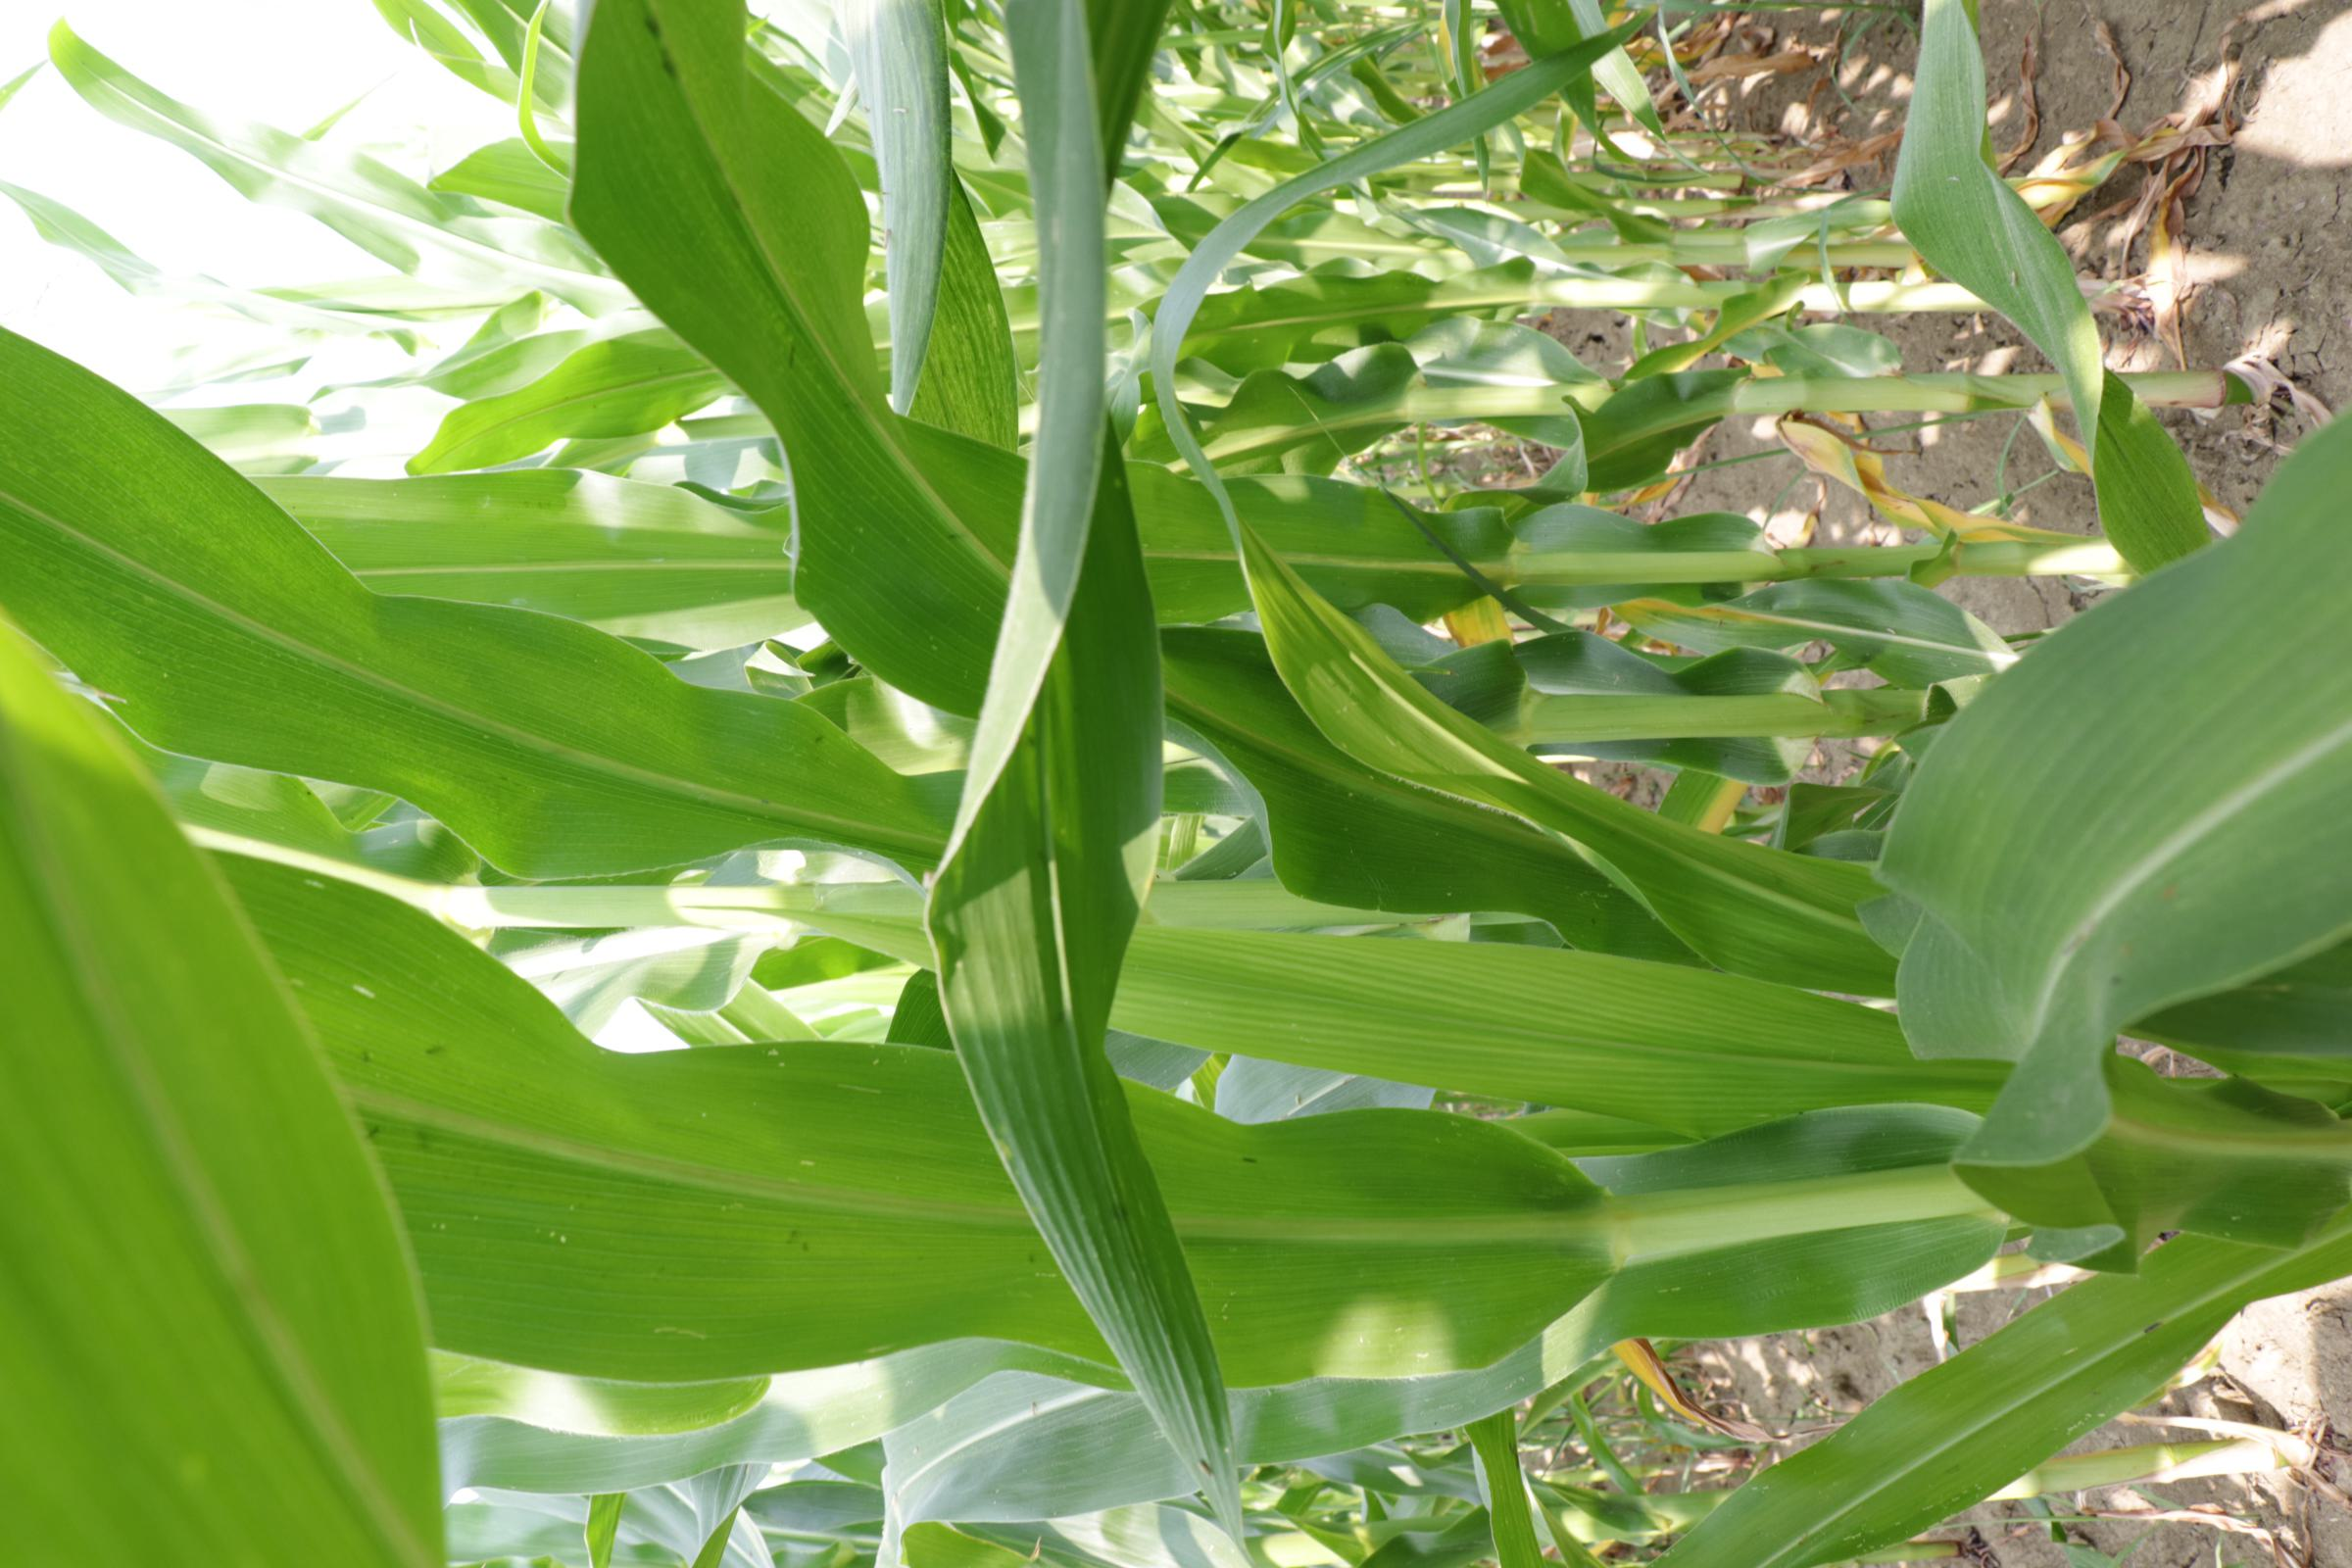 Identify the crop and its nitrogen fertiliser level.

maize, full nitrogen fertilisation
